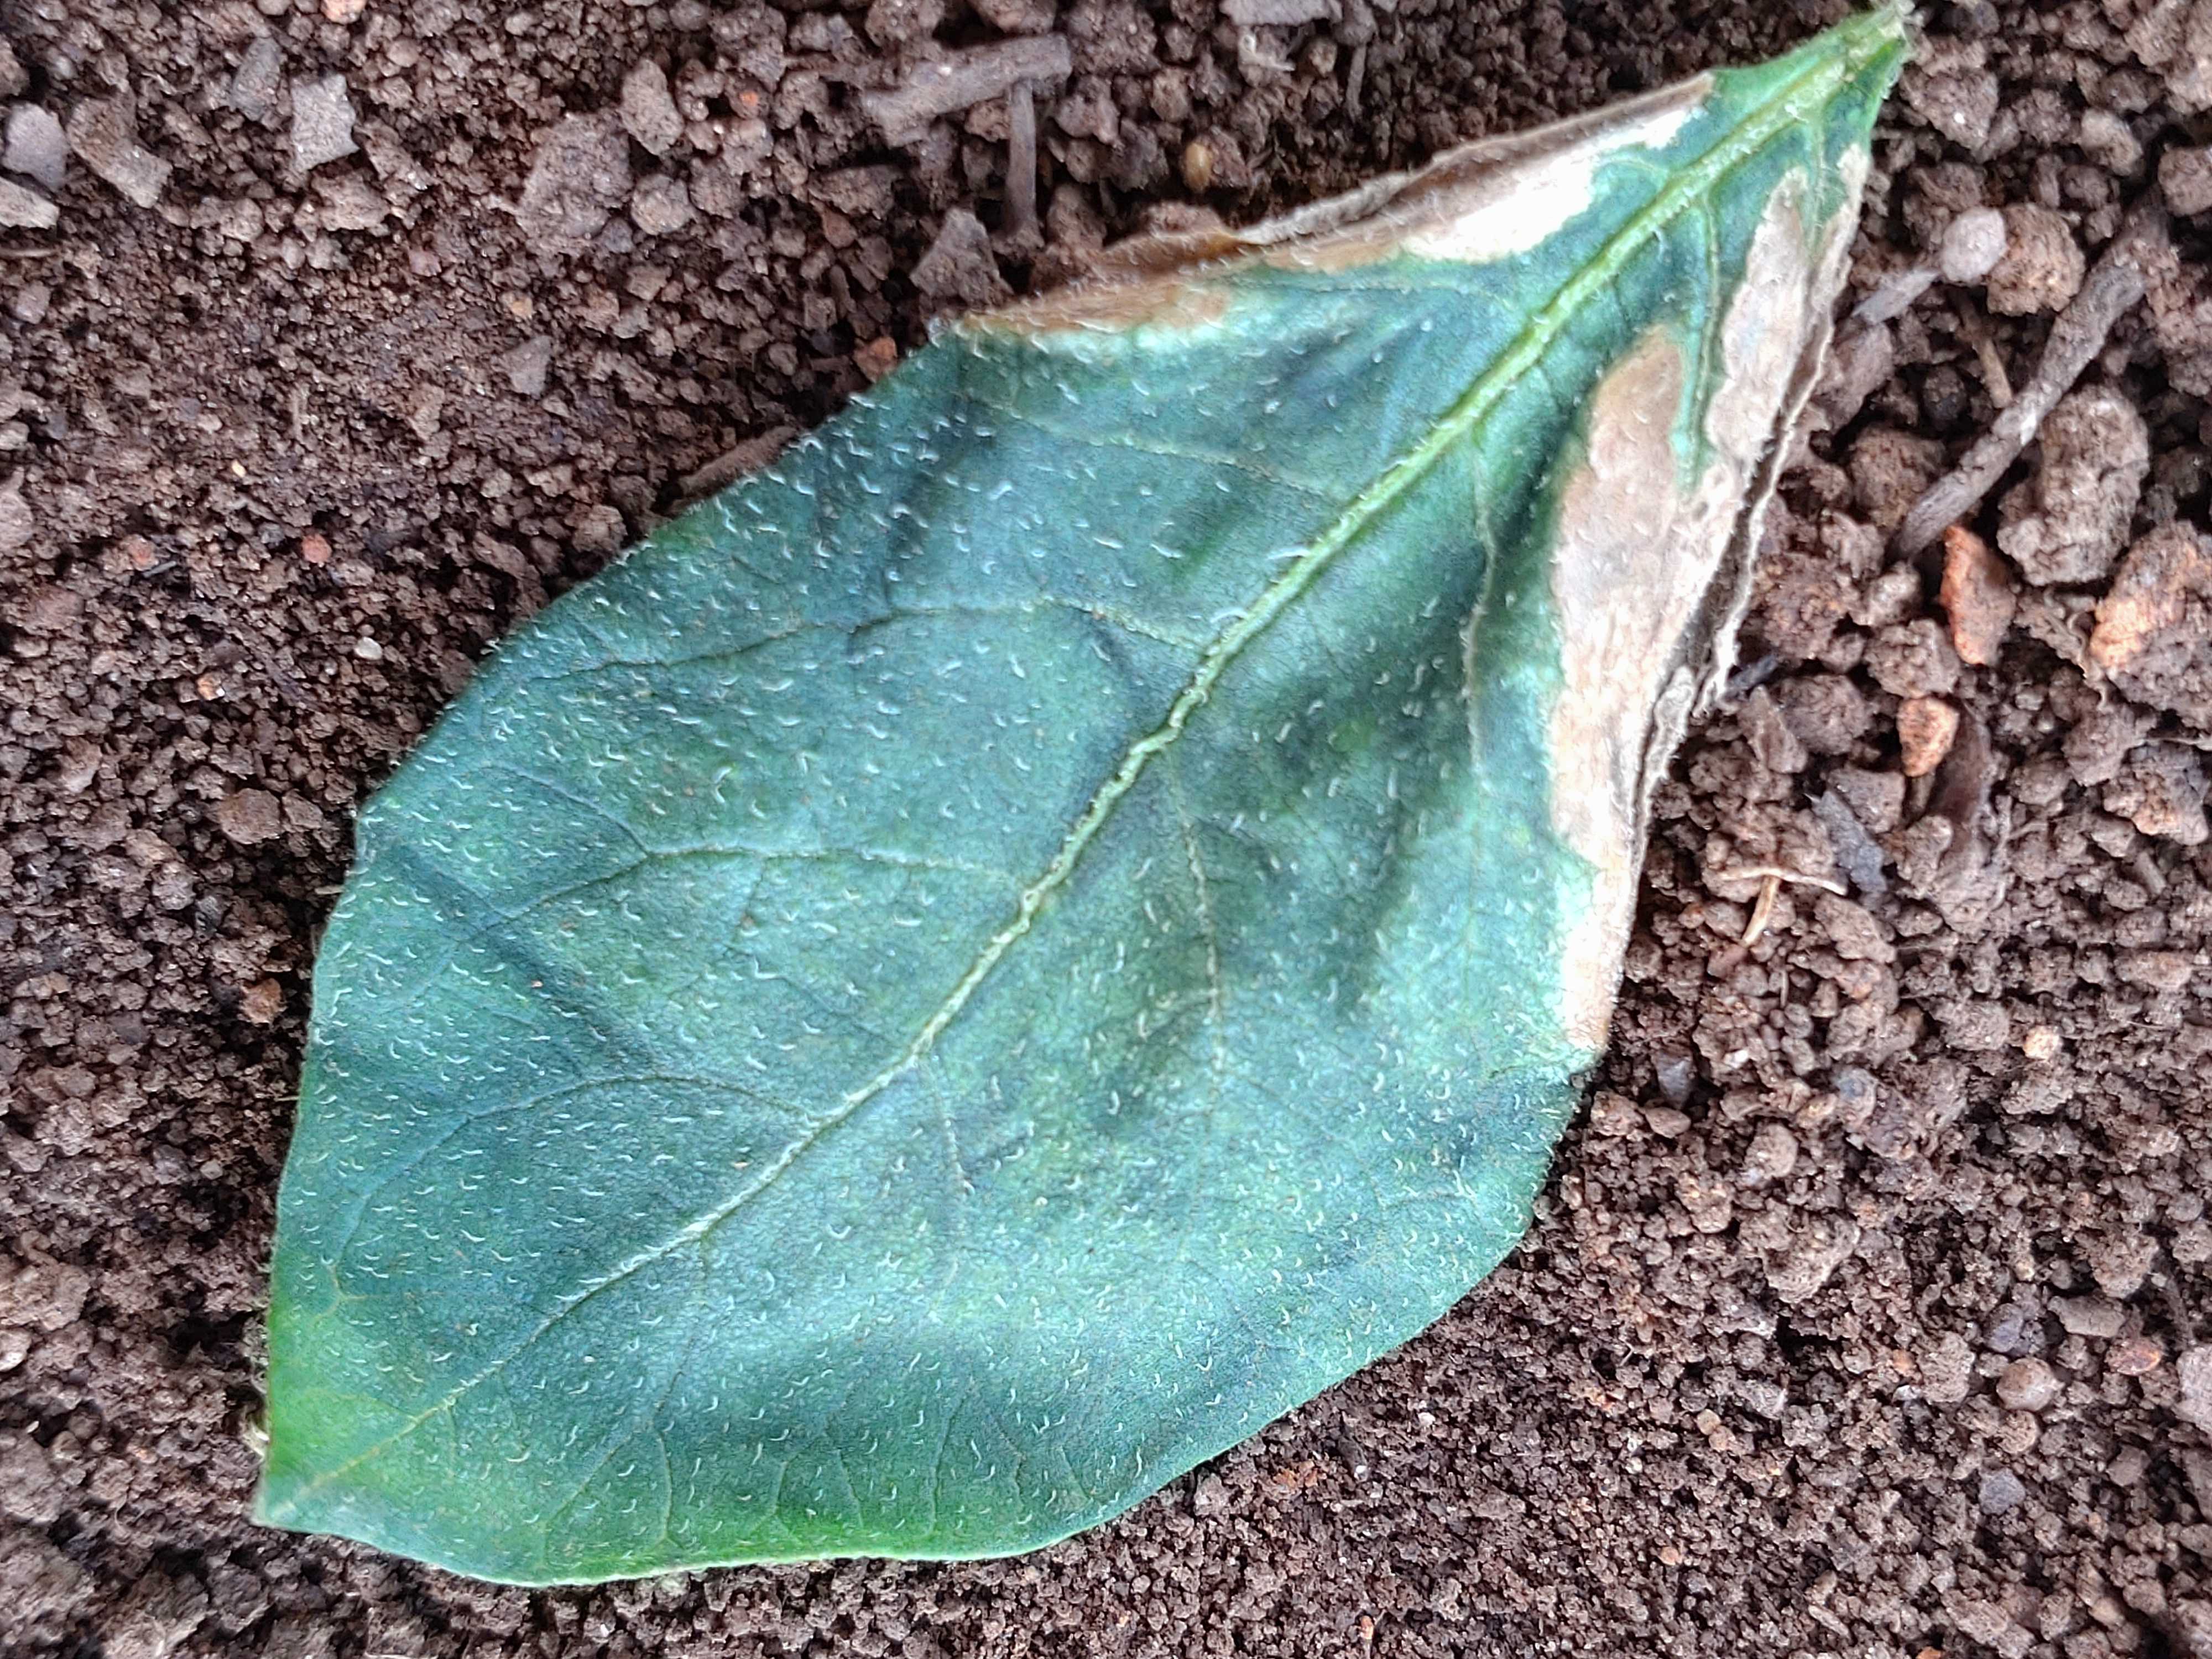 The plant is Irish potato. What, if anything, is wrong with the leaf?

early blight
